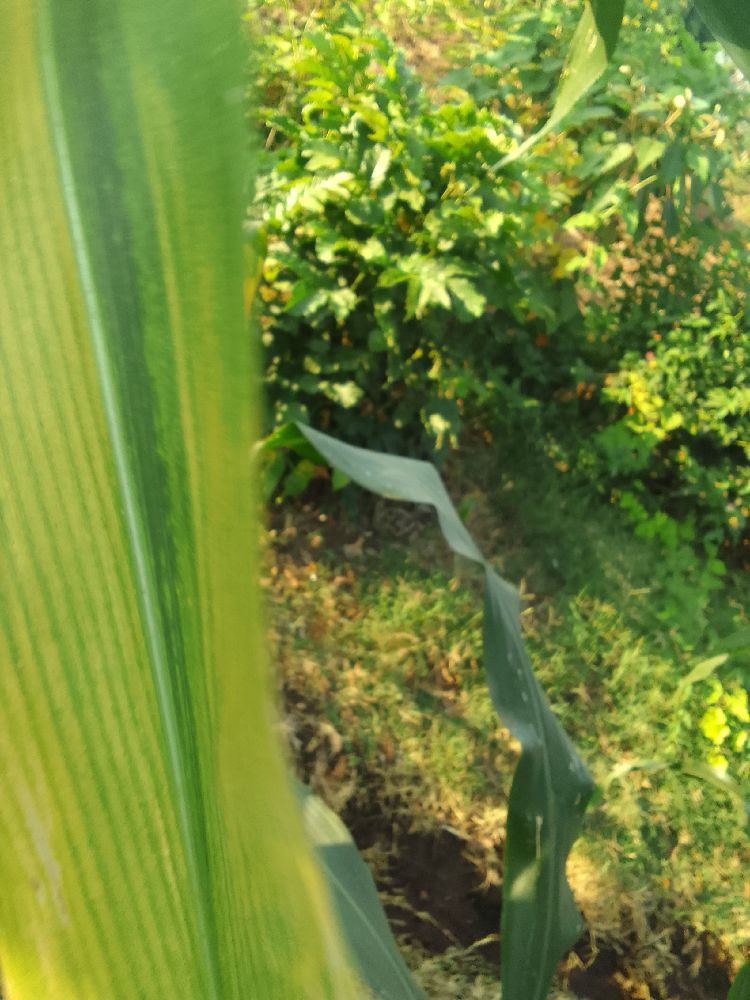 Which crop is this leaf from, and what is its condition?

maize, maize lethal necrosis
